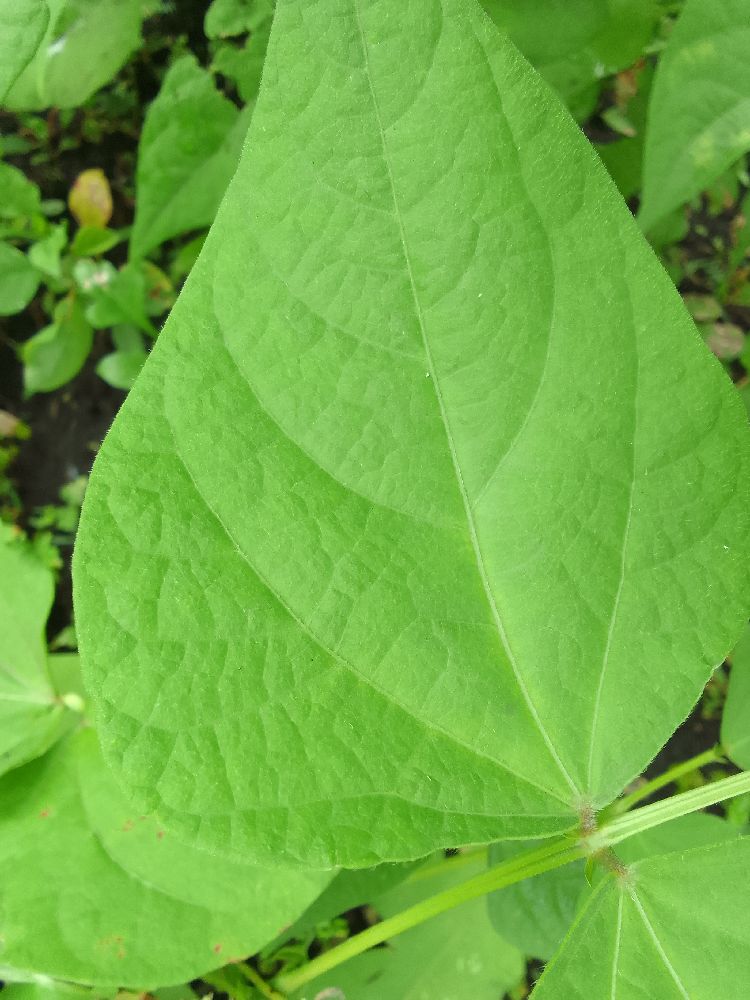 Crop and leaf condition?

common bean, healthy
